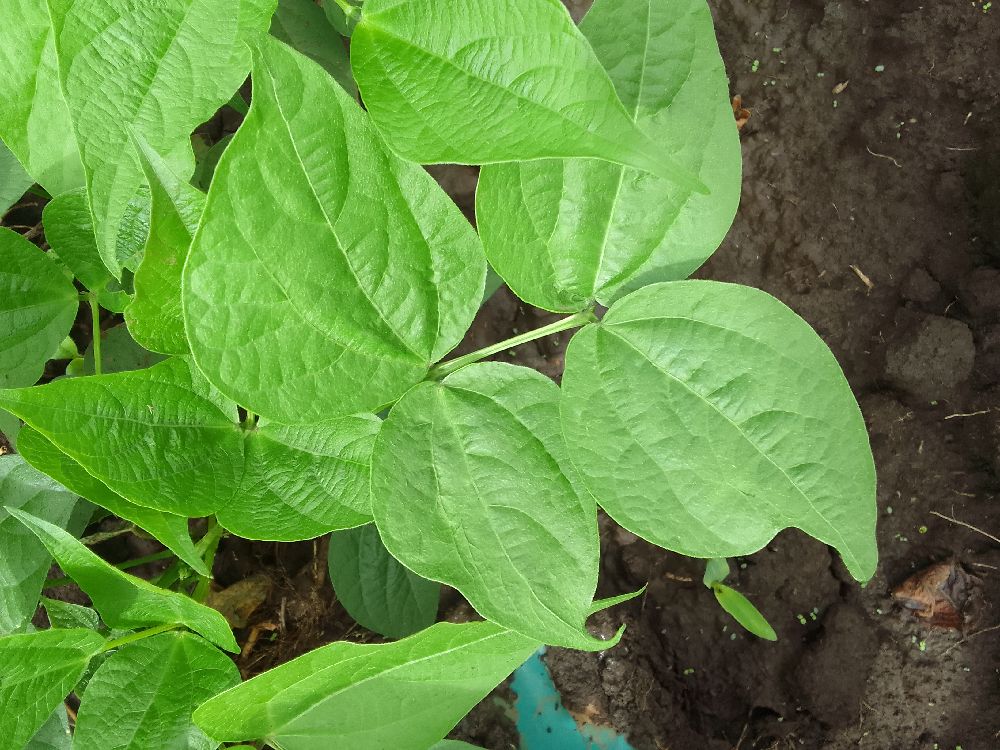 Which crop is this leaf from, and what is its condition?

common bean, healthy
